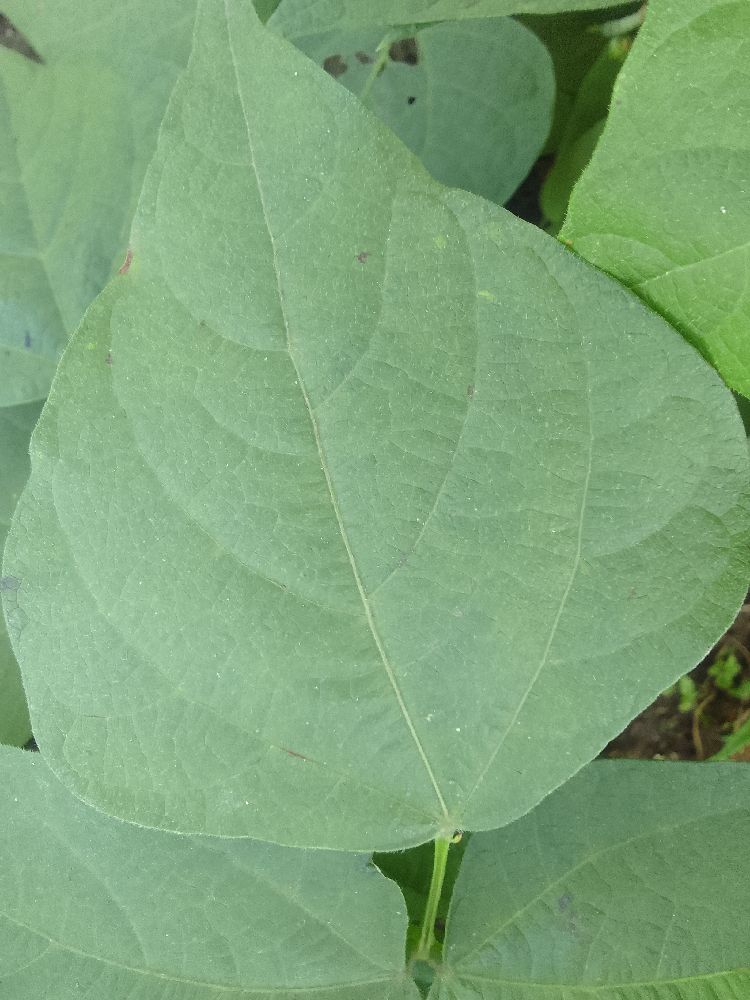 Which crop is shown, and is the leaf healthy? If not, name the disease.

common bean, healthy
